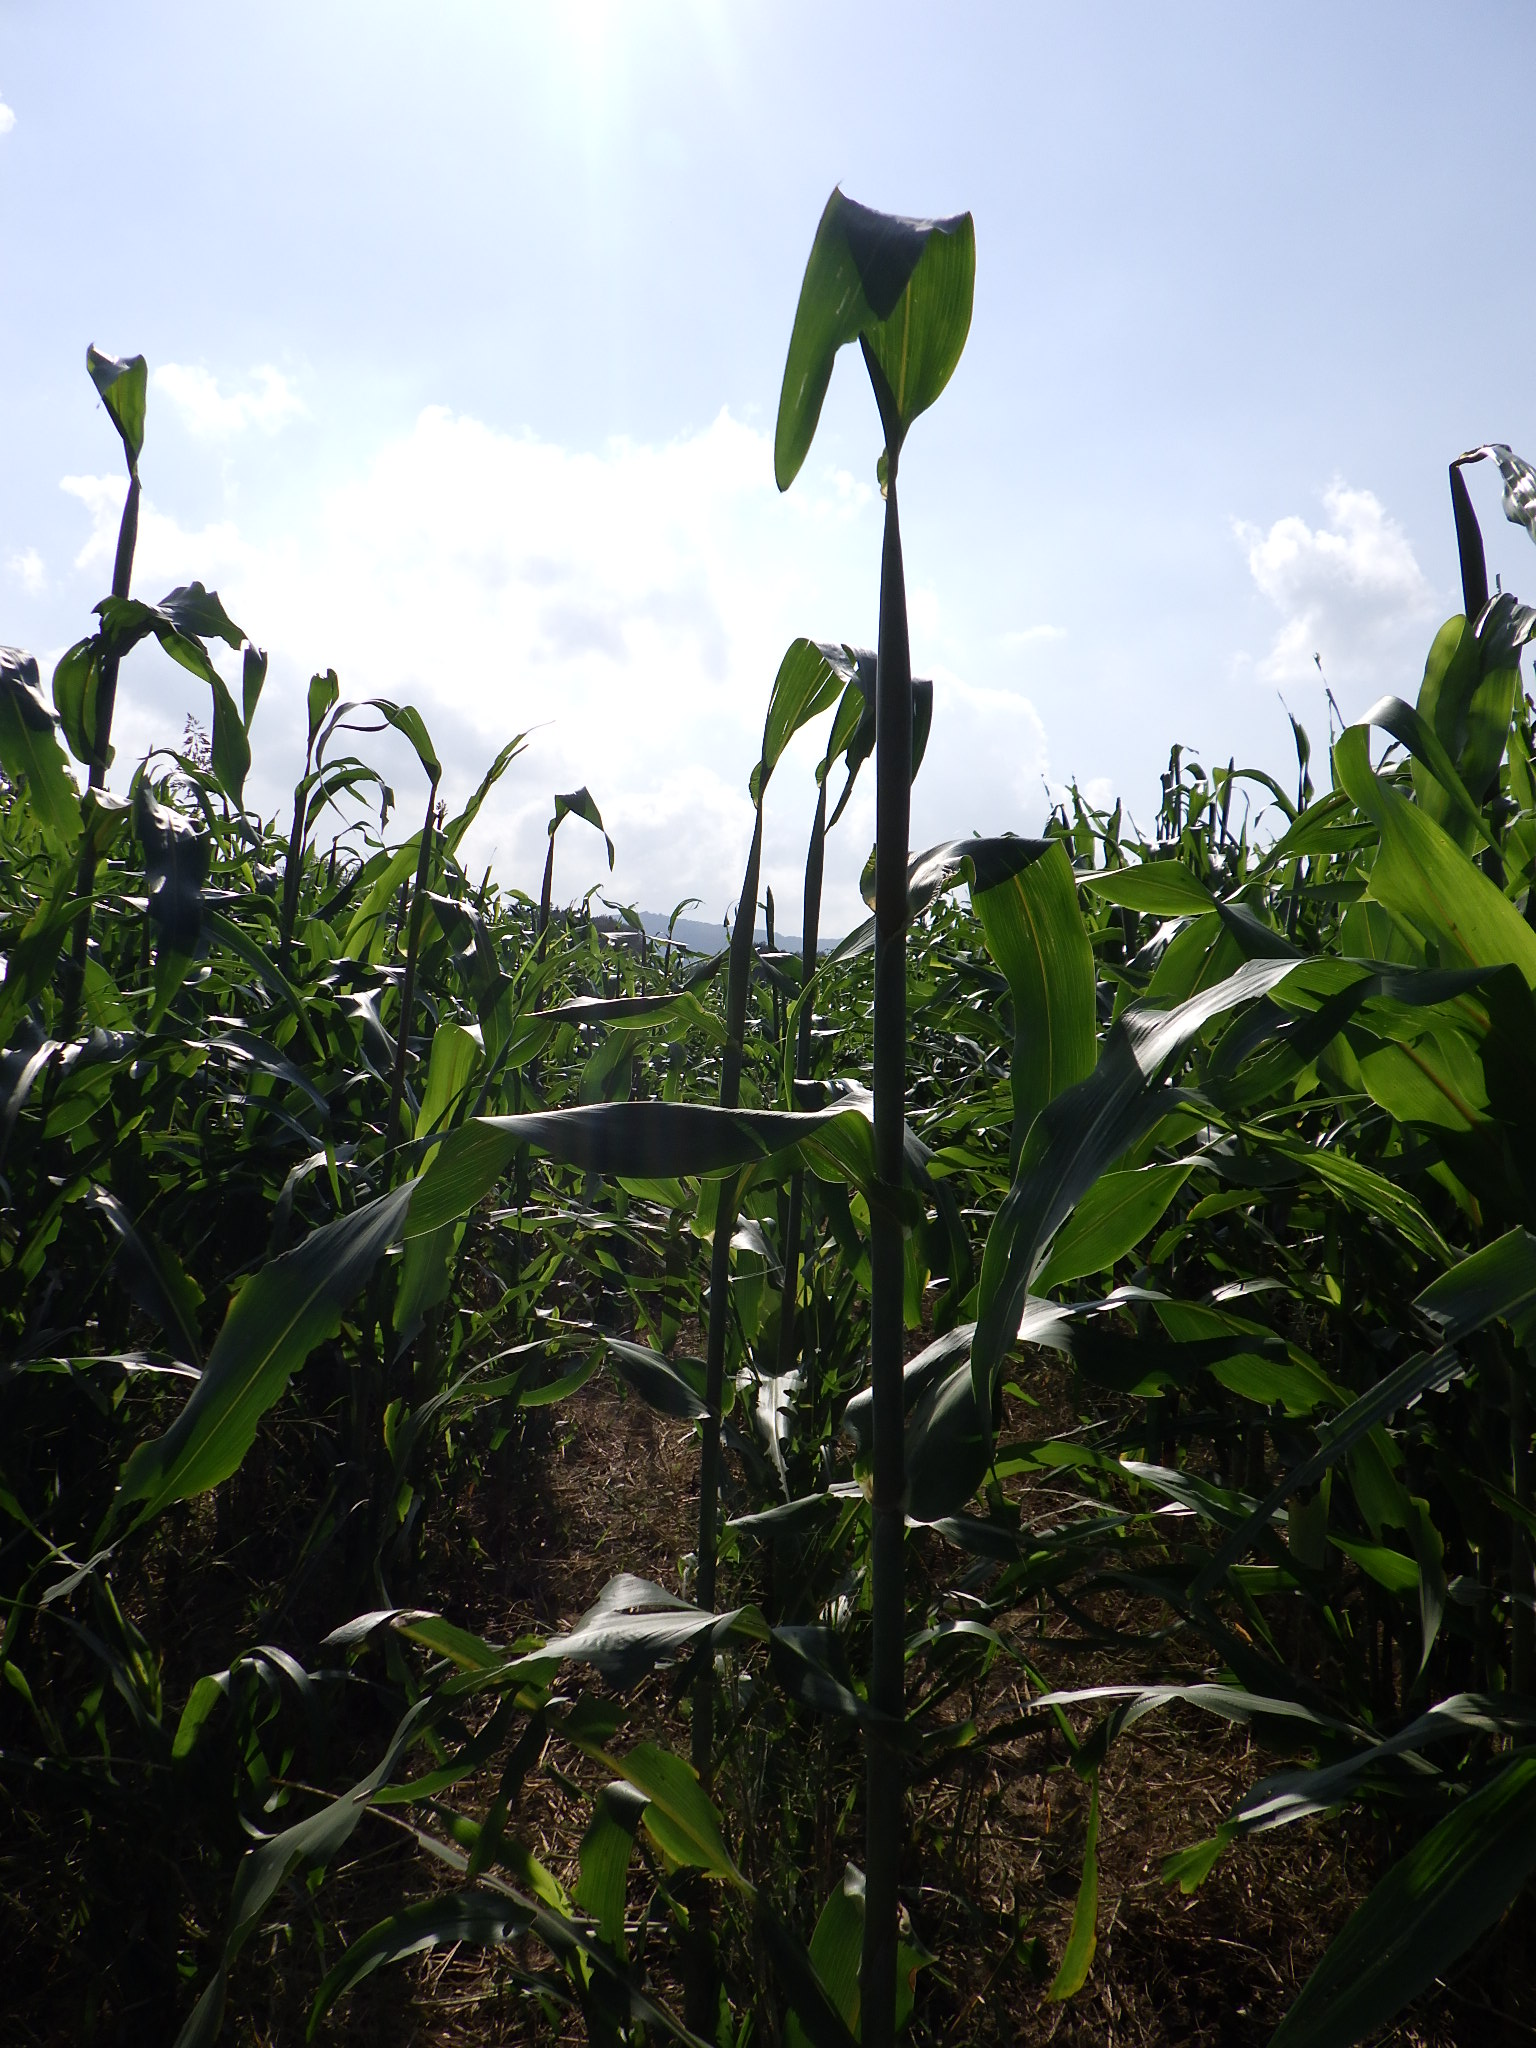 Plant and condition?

sorghum, healthy
